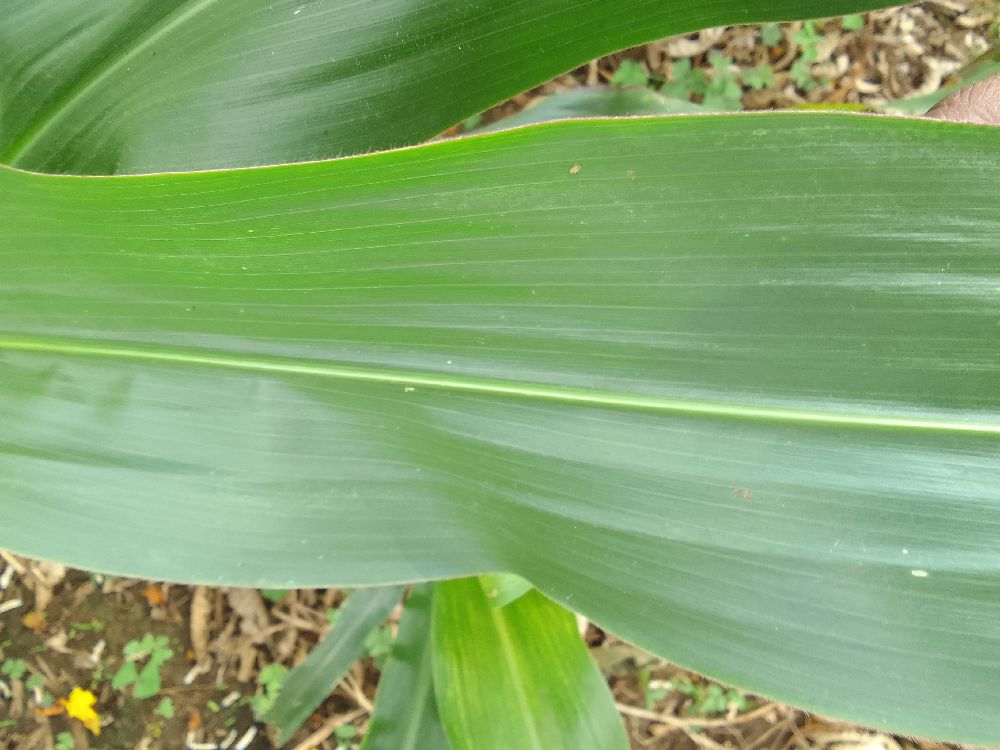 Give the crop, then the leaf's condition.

maize, healthy
